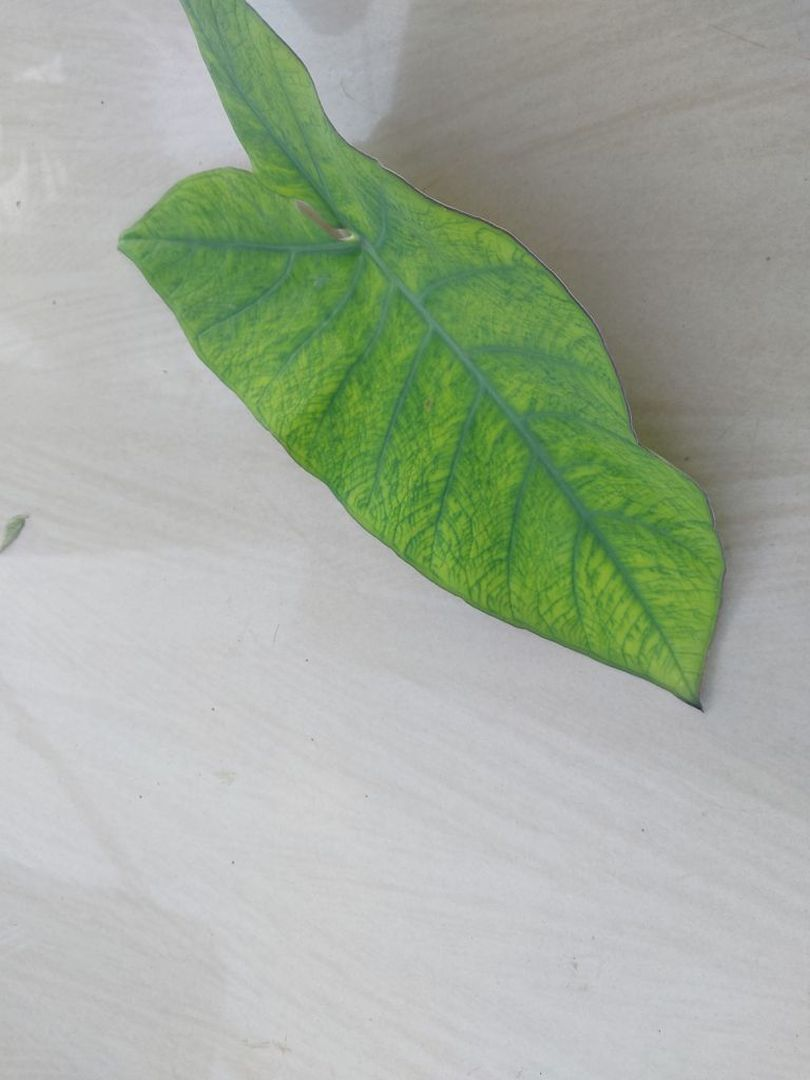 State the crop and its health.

taro, mosaic
